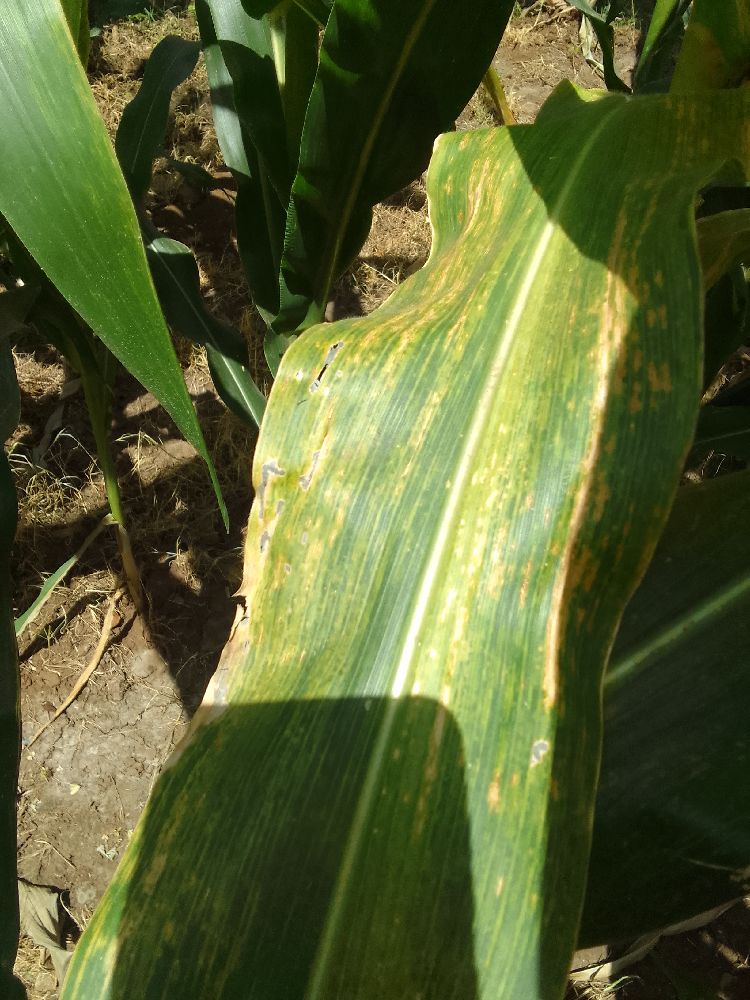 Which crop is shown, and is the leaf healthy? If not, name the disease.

maize, maize lethal necrosis
